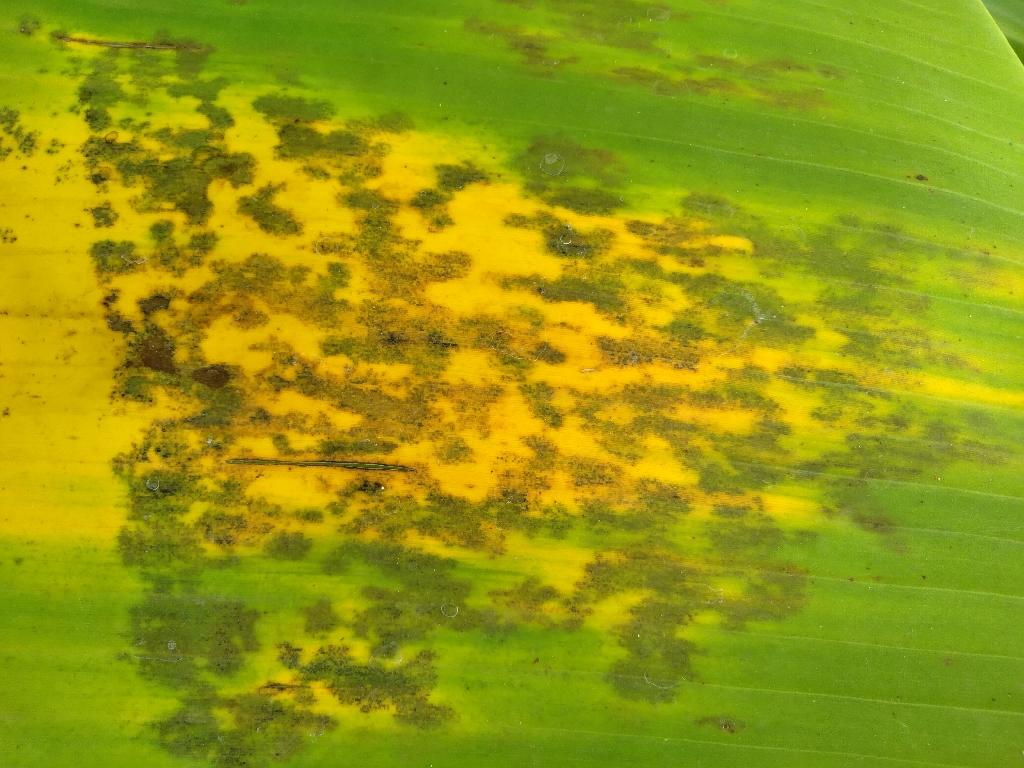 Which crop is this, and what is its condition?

banana, black sigatoka
